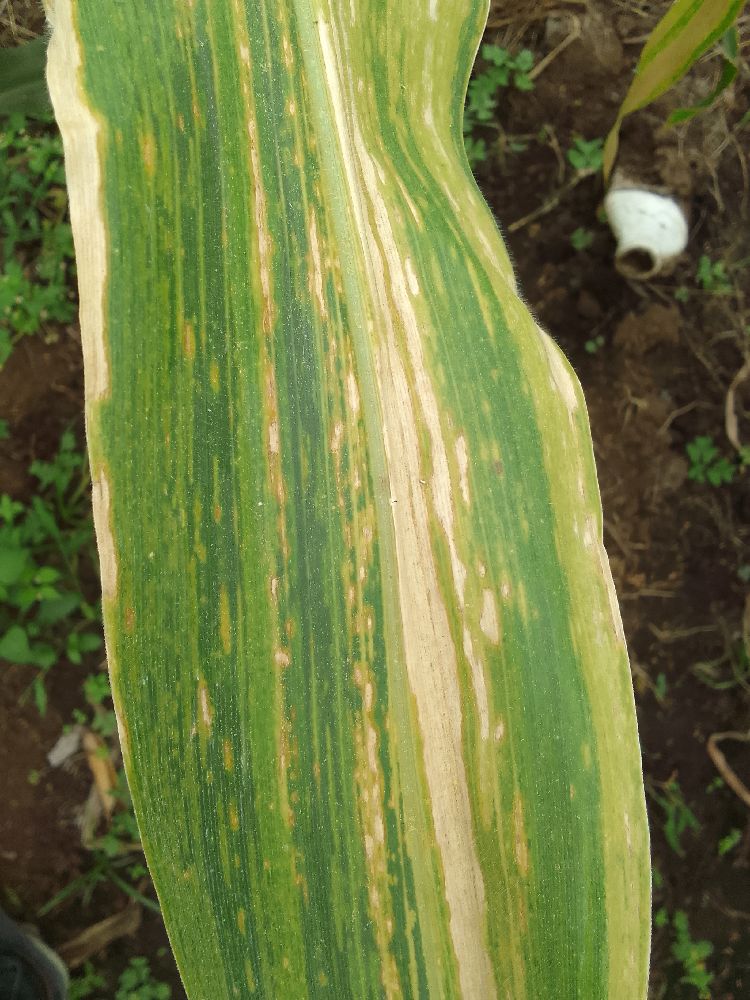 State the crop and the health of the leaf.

maize, maize lethal necrosis
